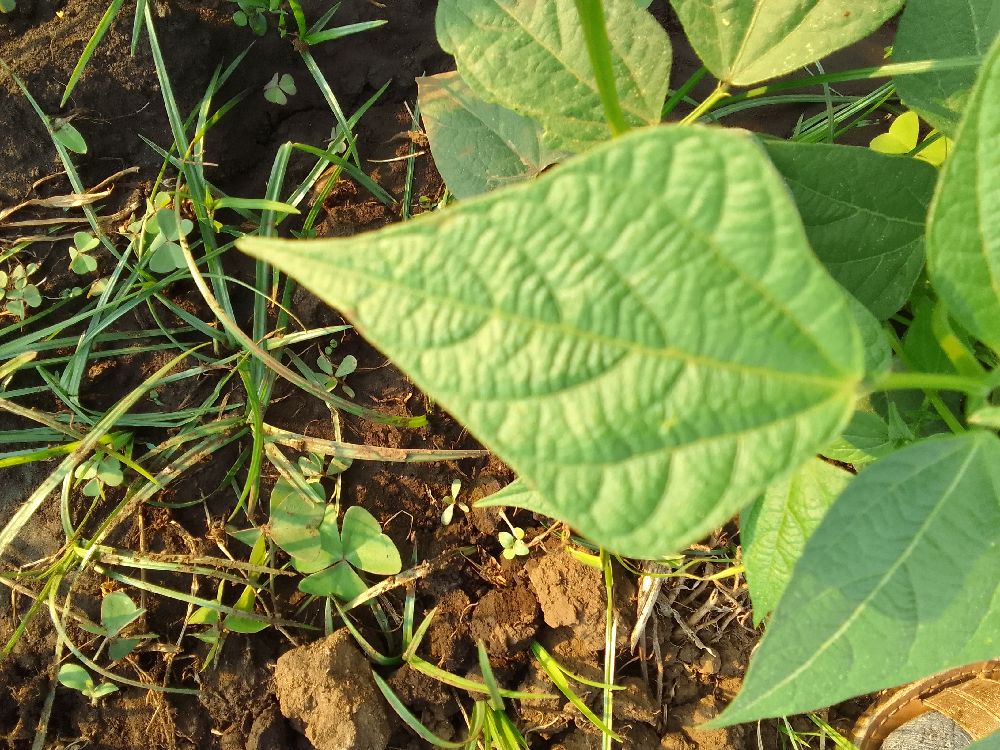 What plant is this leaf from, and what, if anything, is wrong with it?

common bean, healthy
